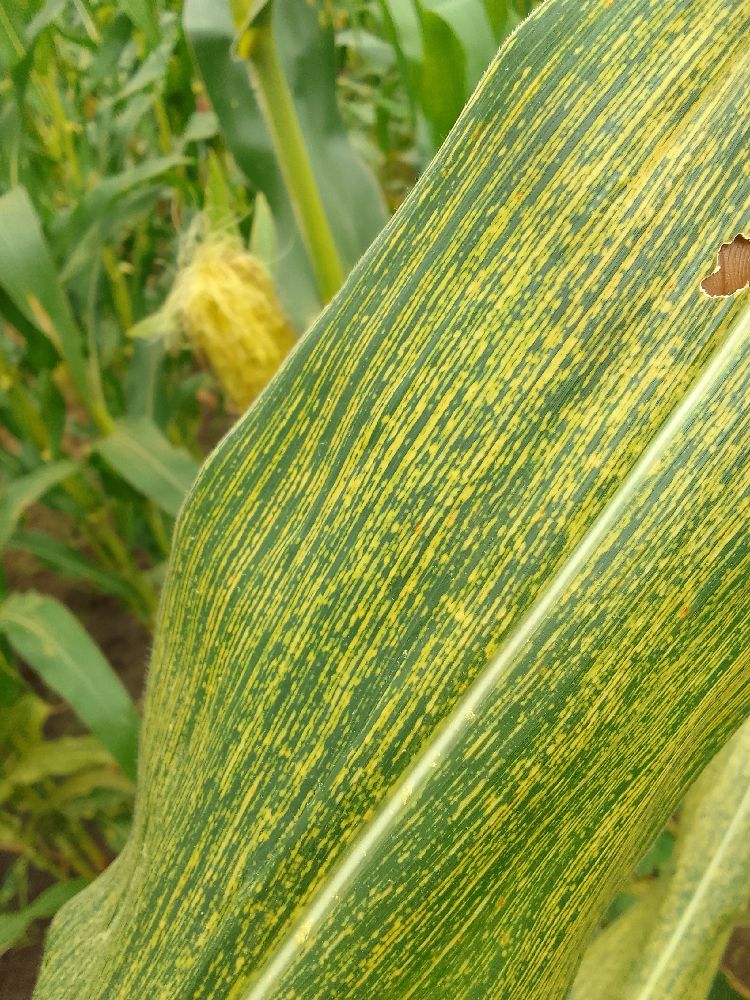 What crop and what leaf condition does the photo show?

maize, maize streak virus
